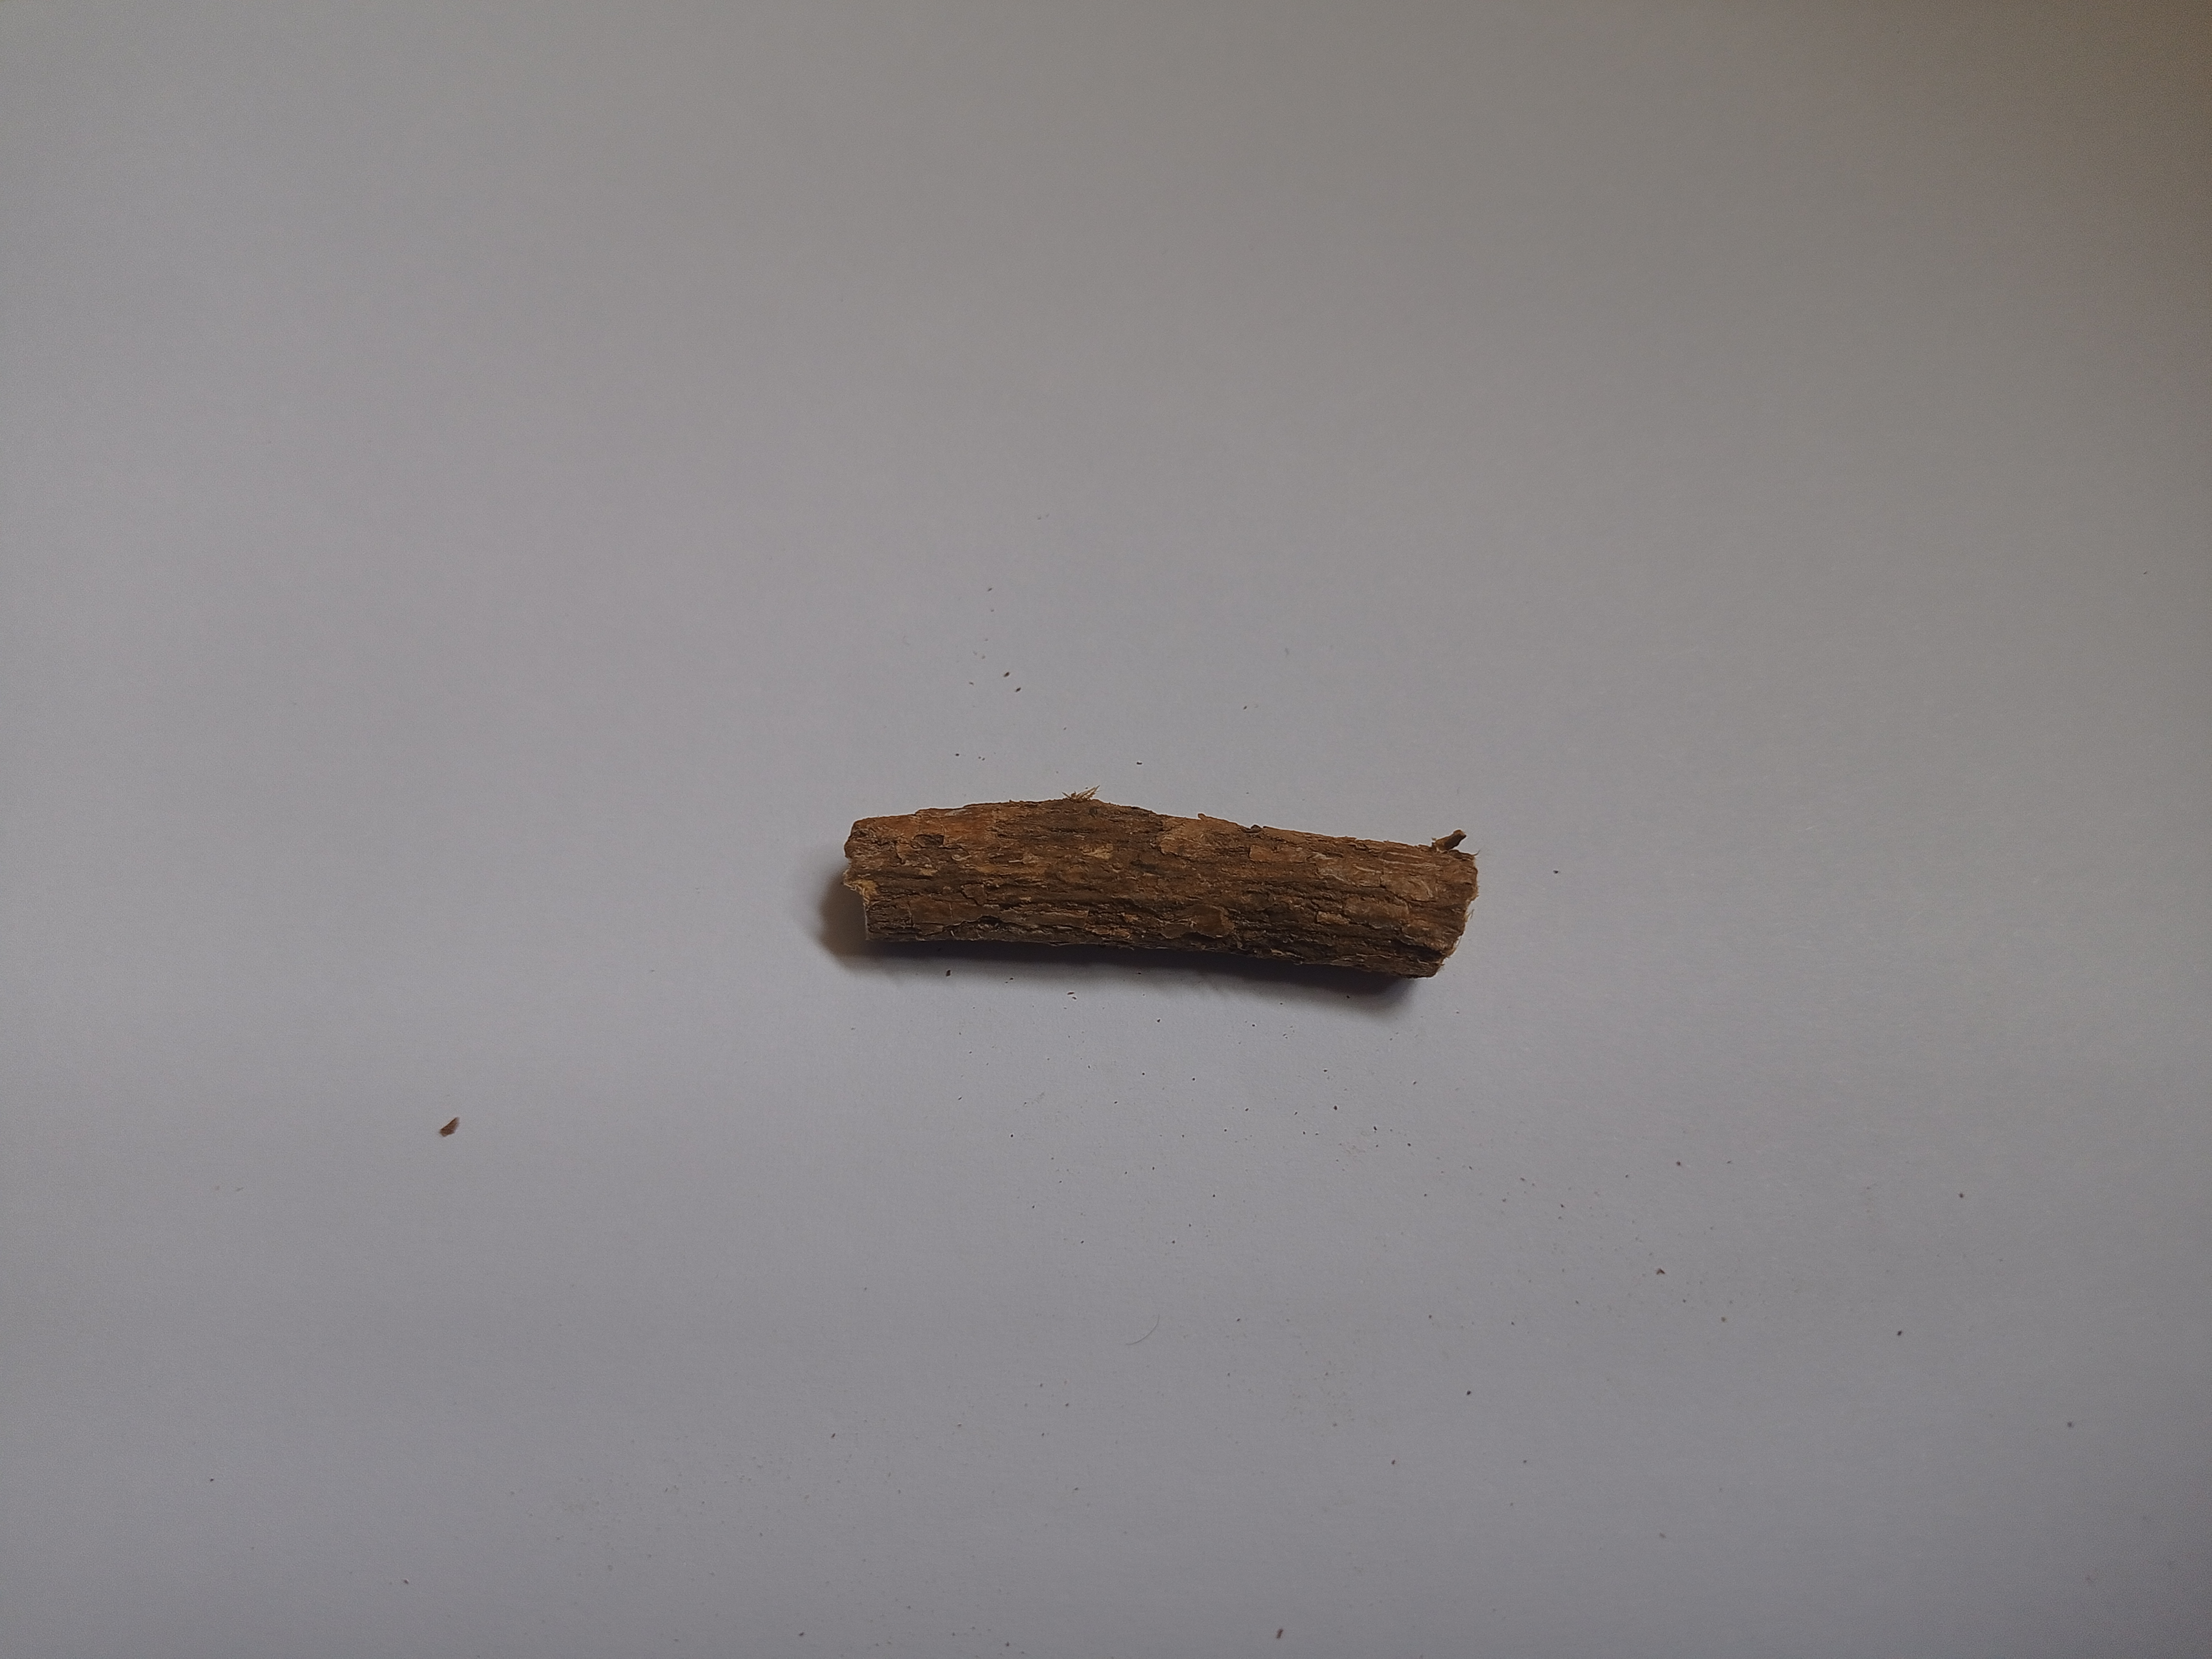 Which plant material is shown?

jesthamadh
